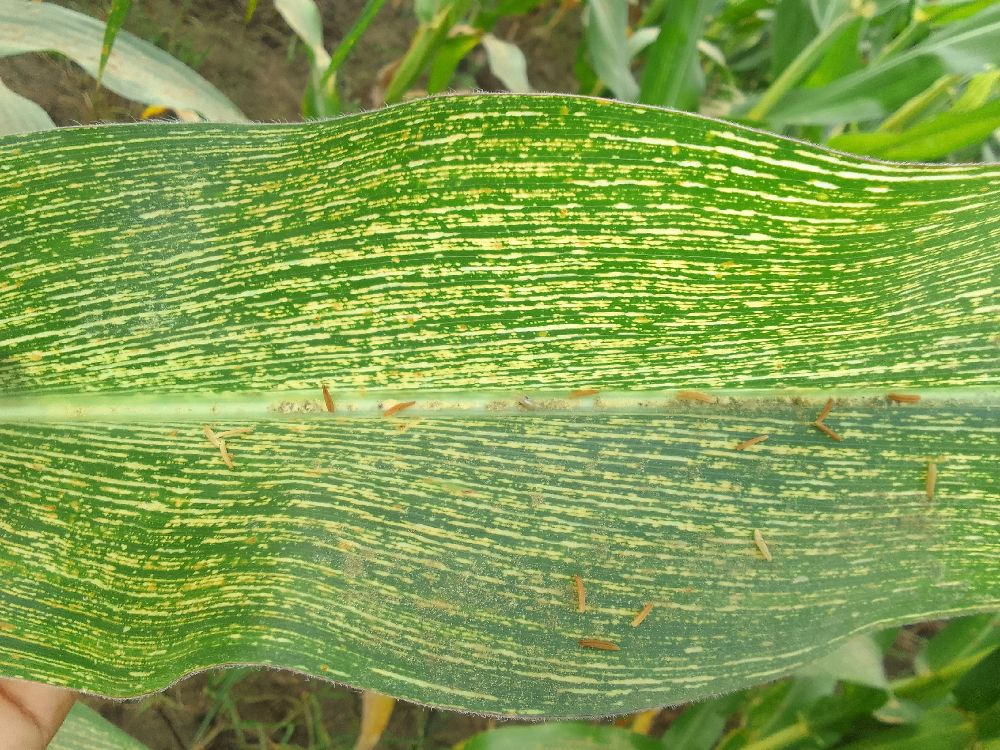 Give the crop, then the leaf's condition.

maize, maize streak virus
